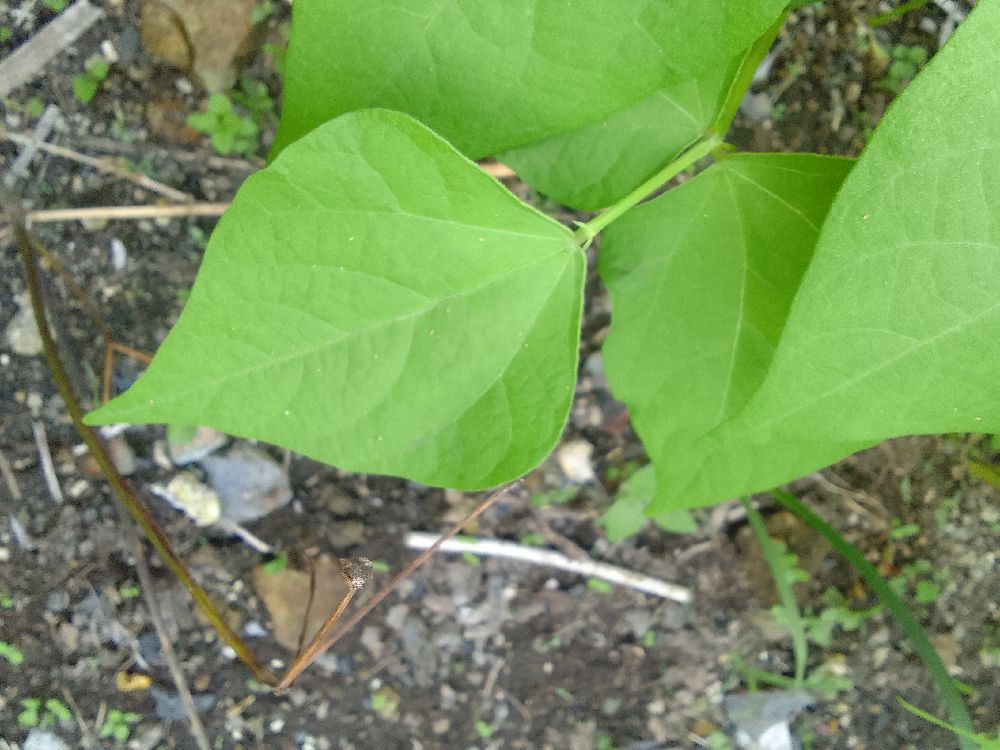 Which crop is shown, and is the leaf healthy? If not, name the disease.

common bean, healthy
